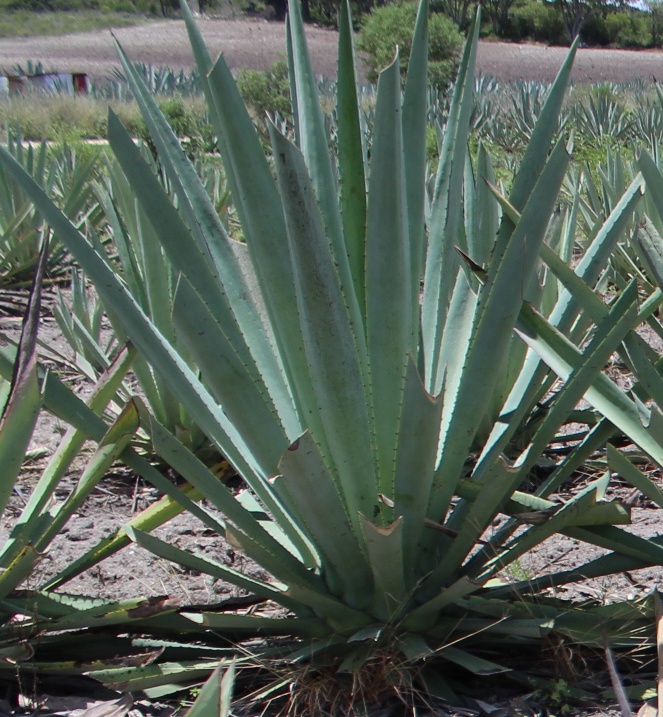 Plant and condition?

agave, spotted
